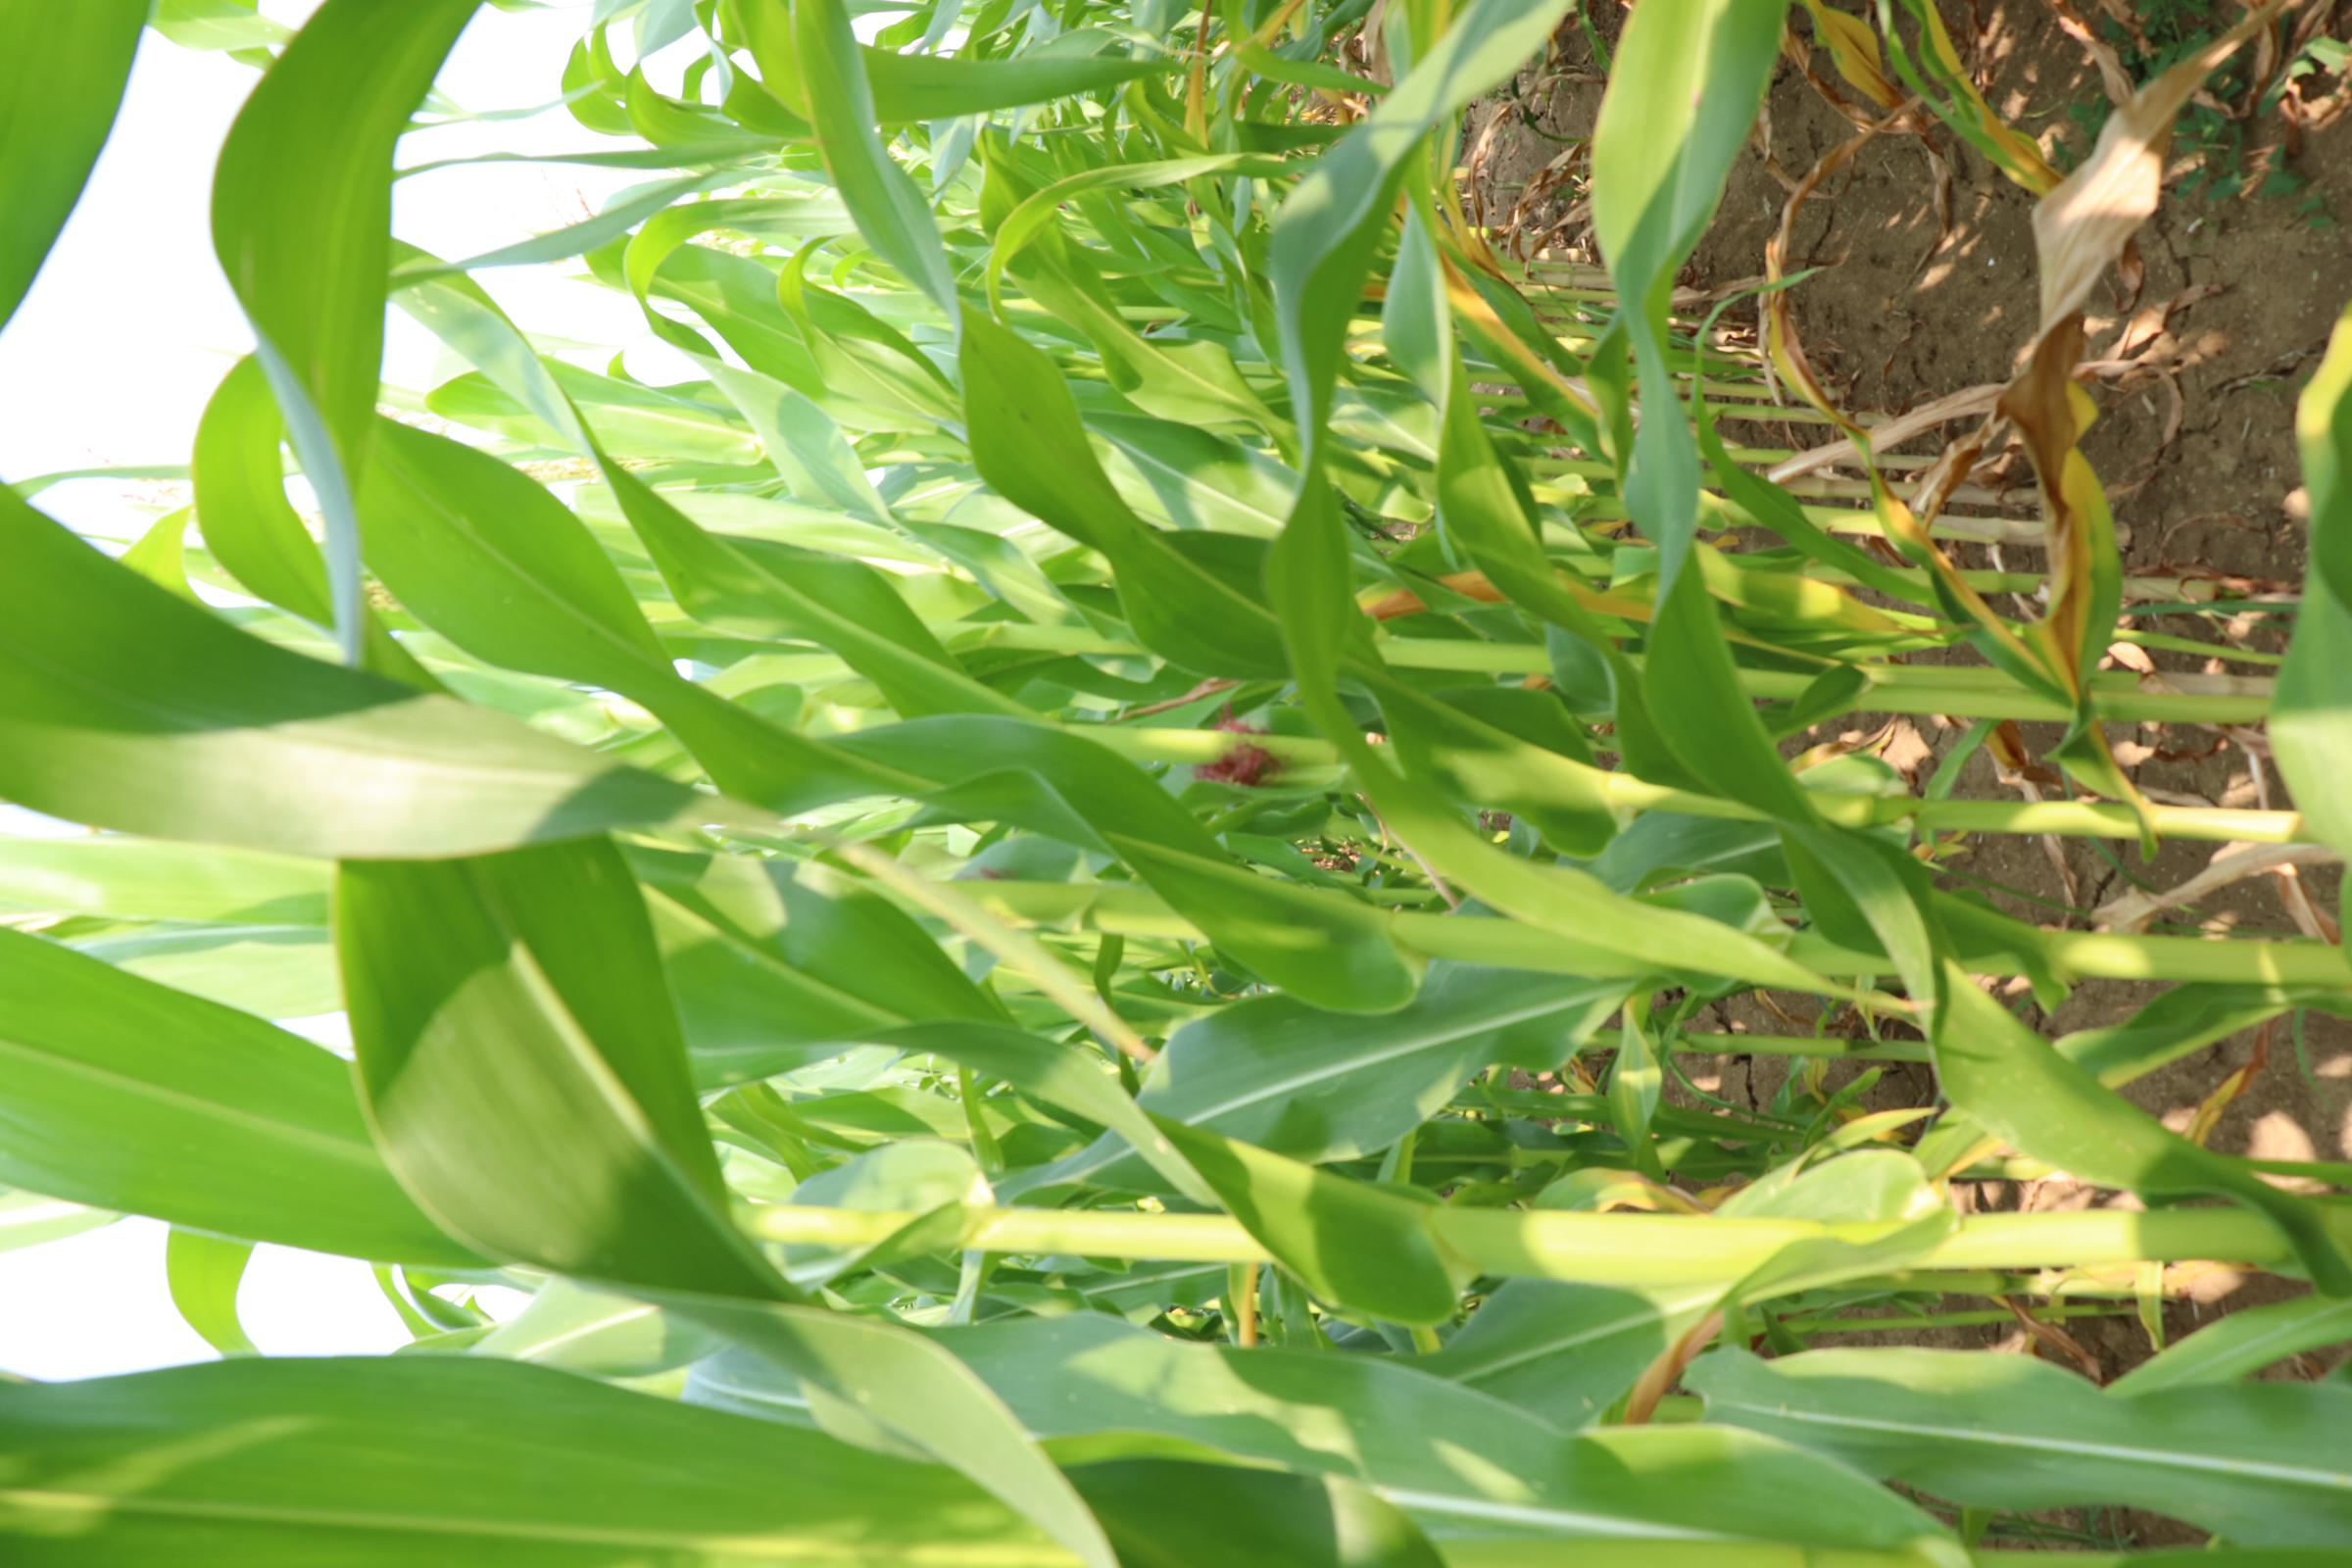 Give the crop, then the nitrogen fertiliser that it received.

maize, no added nitrogen
